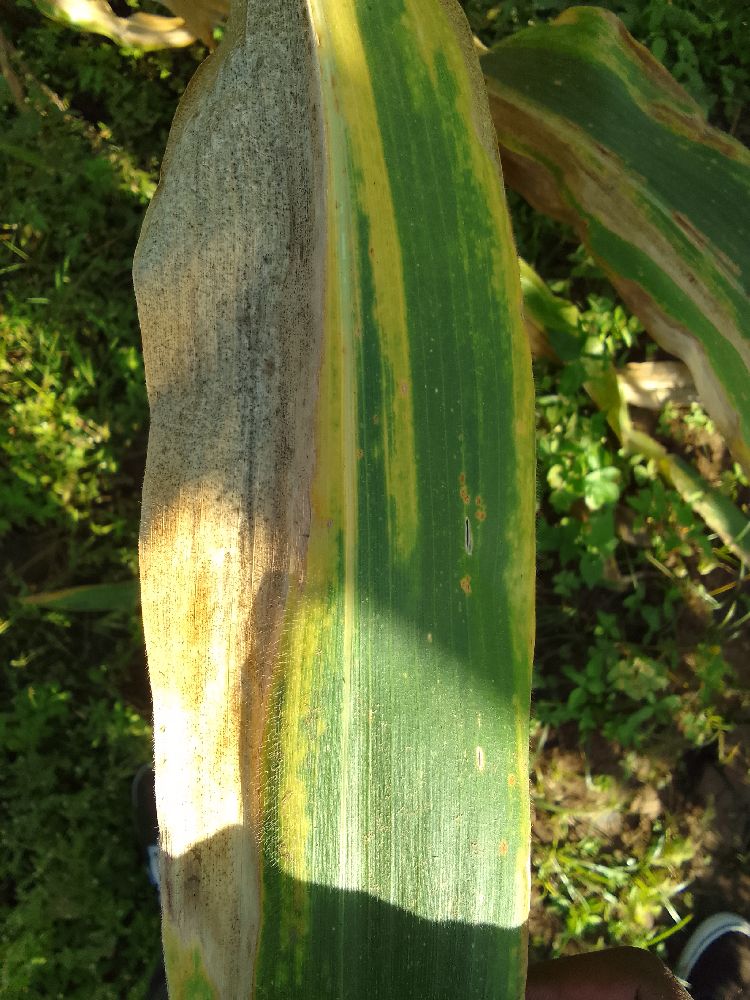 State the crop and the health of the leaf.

maize, maize lethal necrosis
